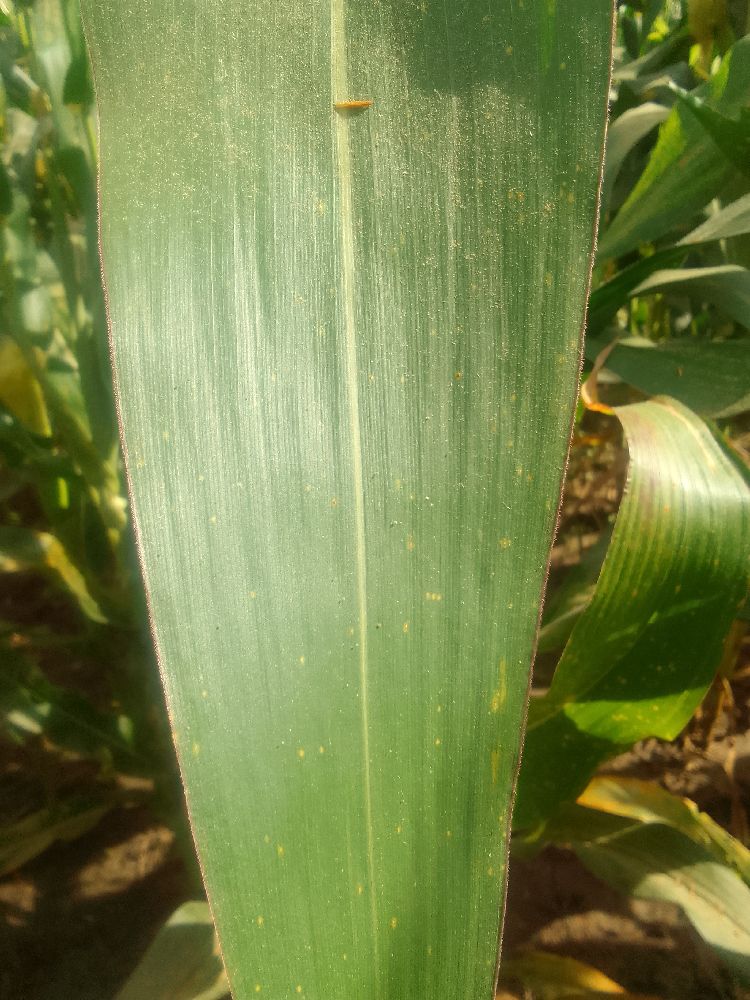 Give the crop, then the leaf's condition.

maize, healthy
